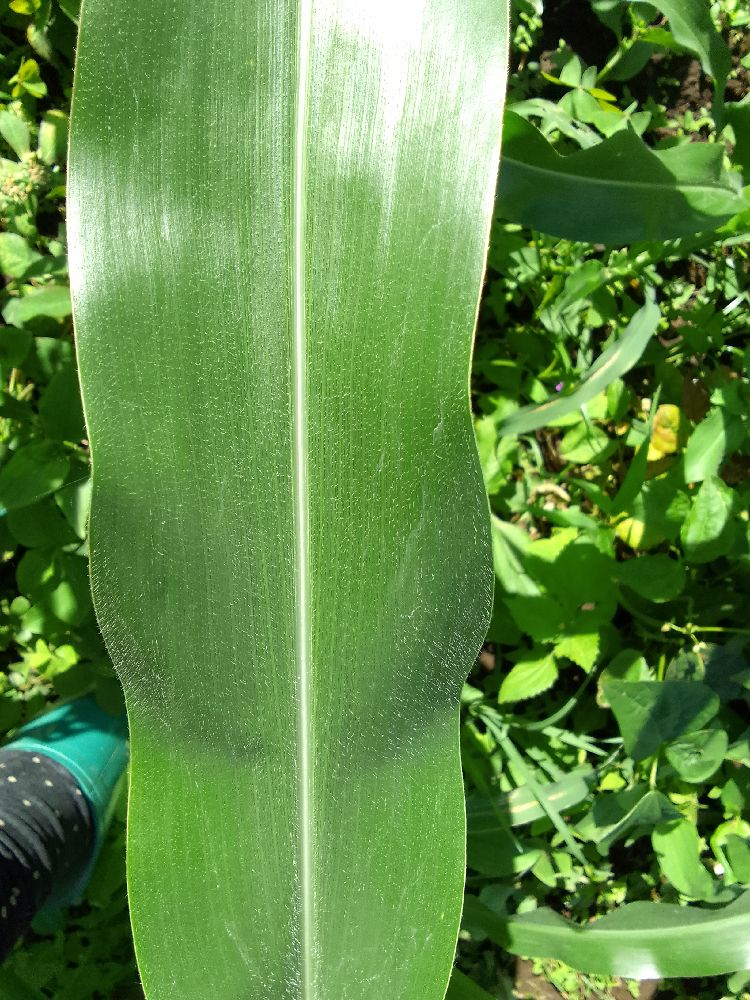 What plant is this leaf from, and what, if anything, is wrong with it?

maize, healthy
